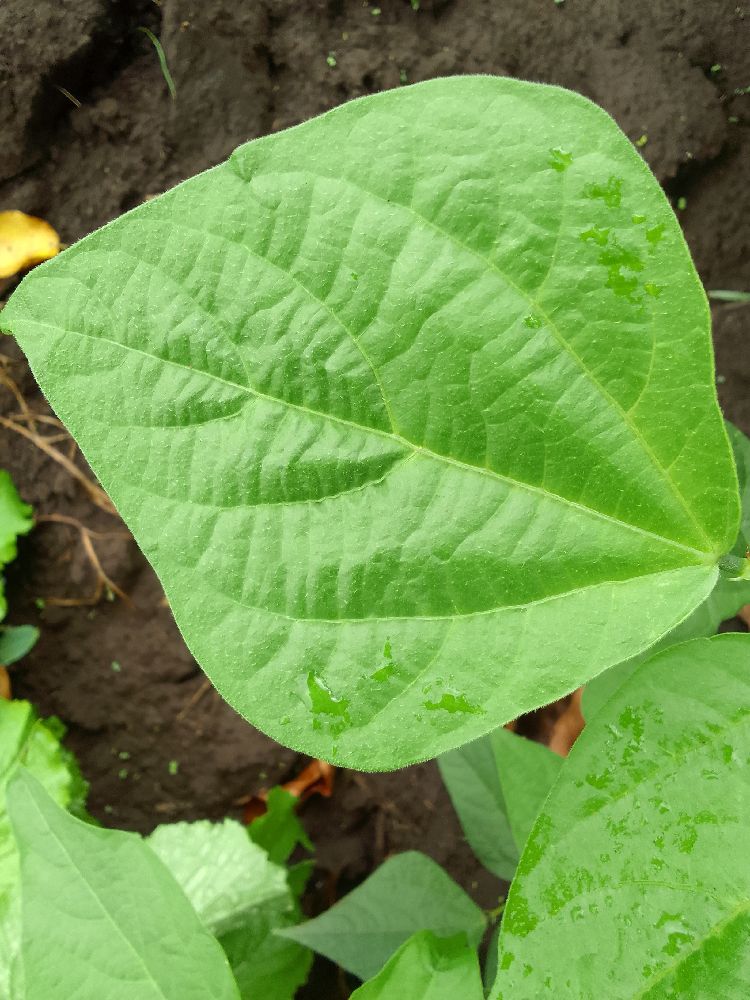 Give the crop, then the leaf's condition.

common bean, healthy
